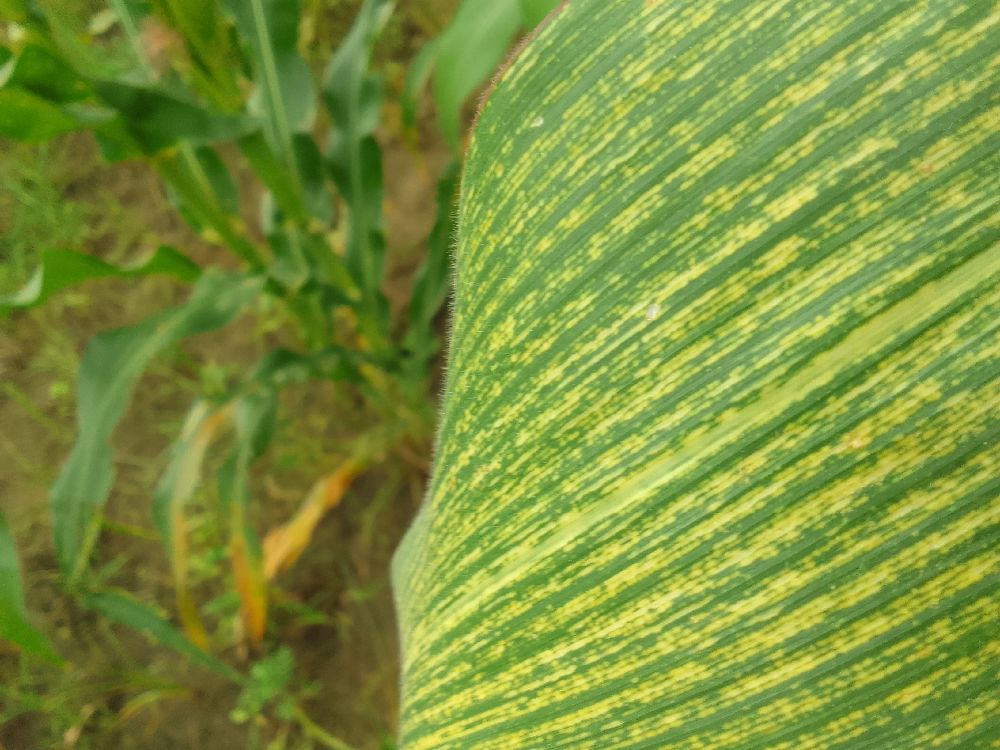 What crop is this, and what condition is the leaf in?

maize, maize streak virus
